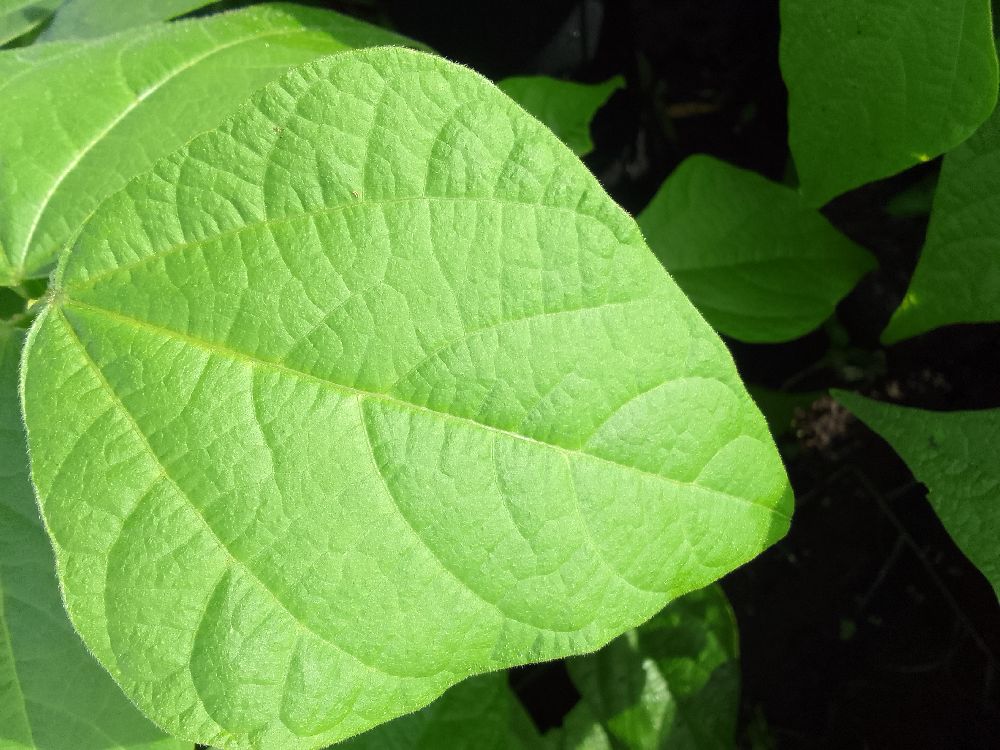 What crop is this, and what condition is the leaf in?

common bean, healthy
